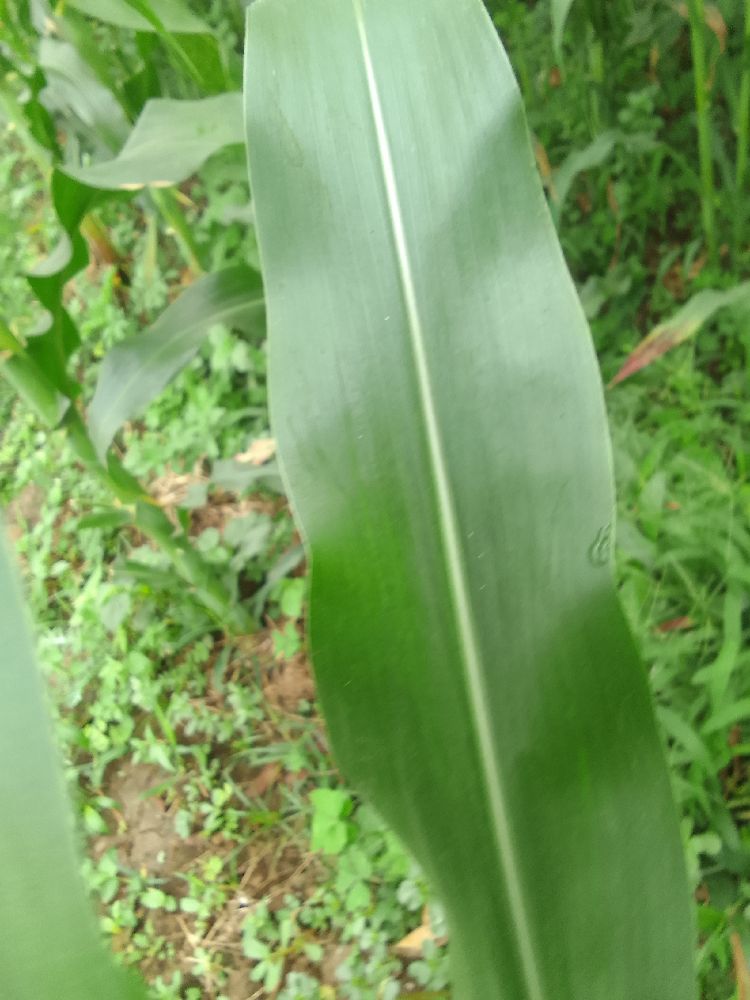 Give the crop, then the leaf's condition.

maize, healthy
